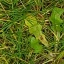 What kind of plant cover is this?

structured weed
